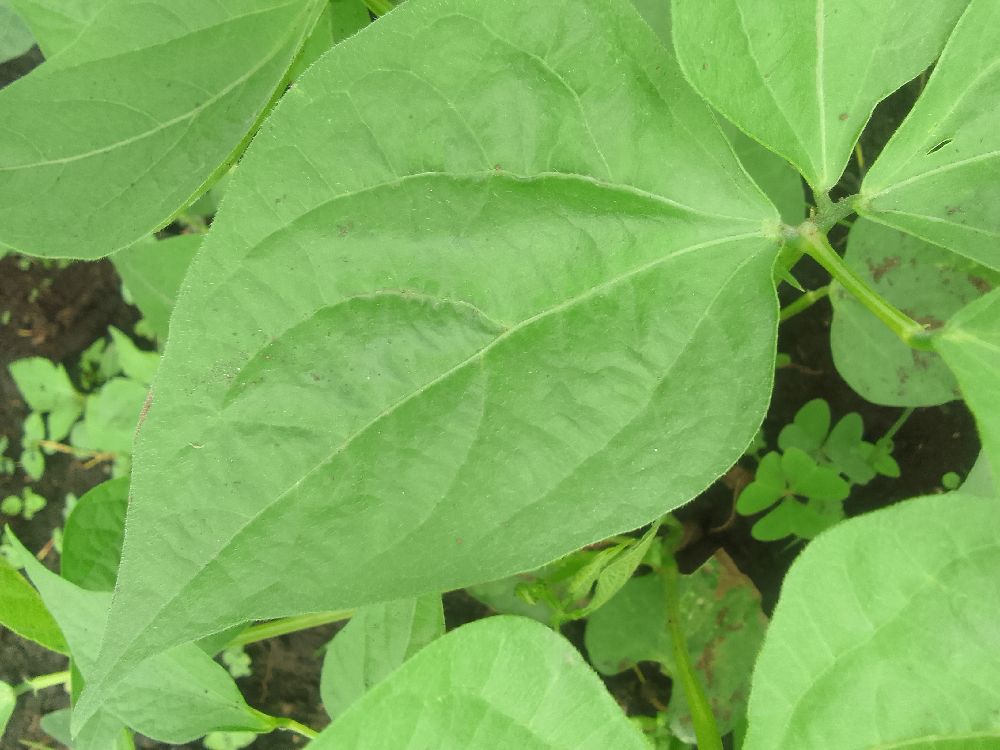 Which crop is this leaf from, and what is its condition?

common bean, healthy
